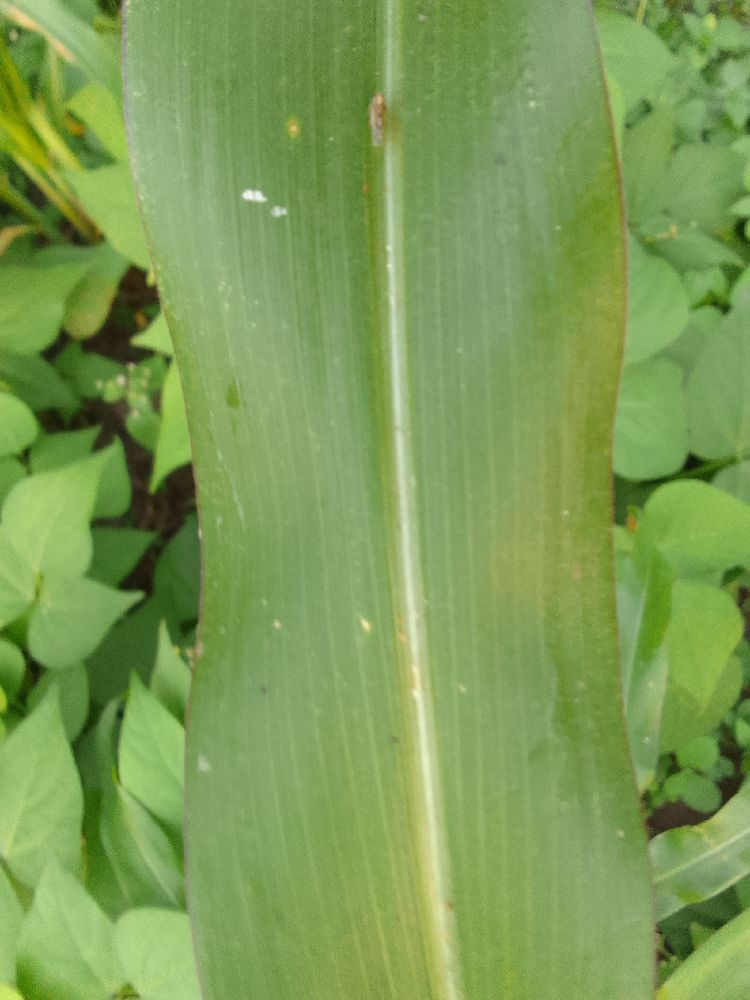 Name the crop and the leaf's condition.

maize, healthy
